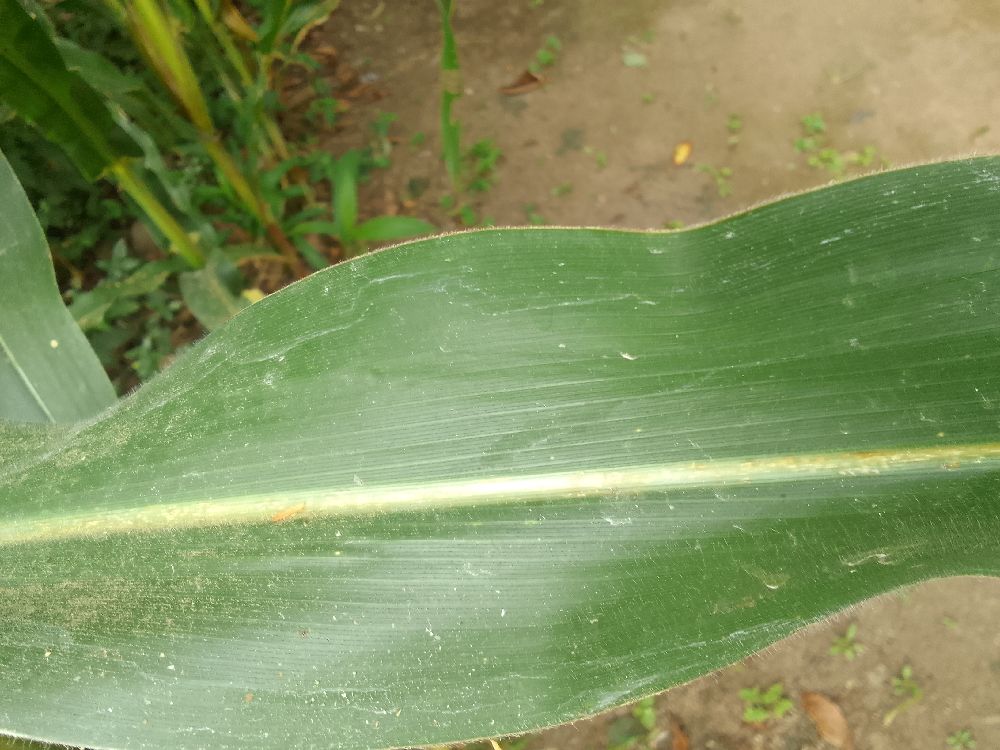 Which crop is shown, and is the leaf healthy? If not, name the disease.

maize, healthy
